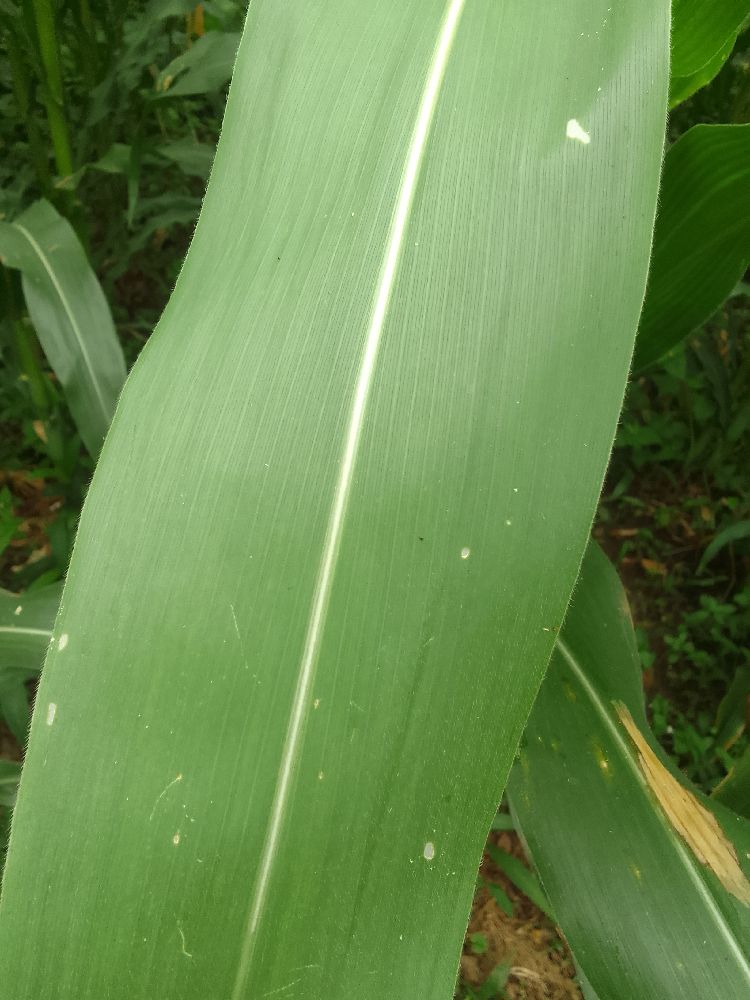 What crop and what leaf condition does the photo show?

maize, healthy
